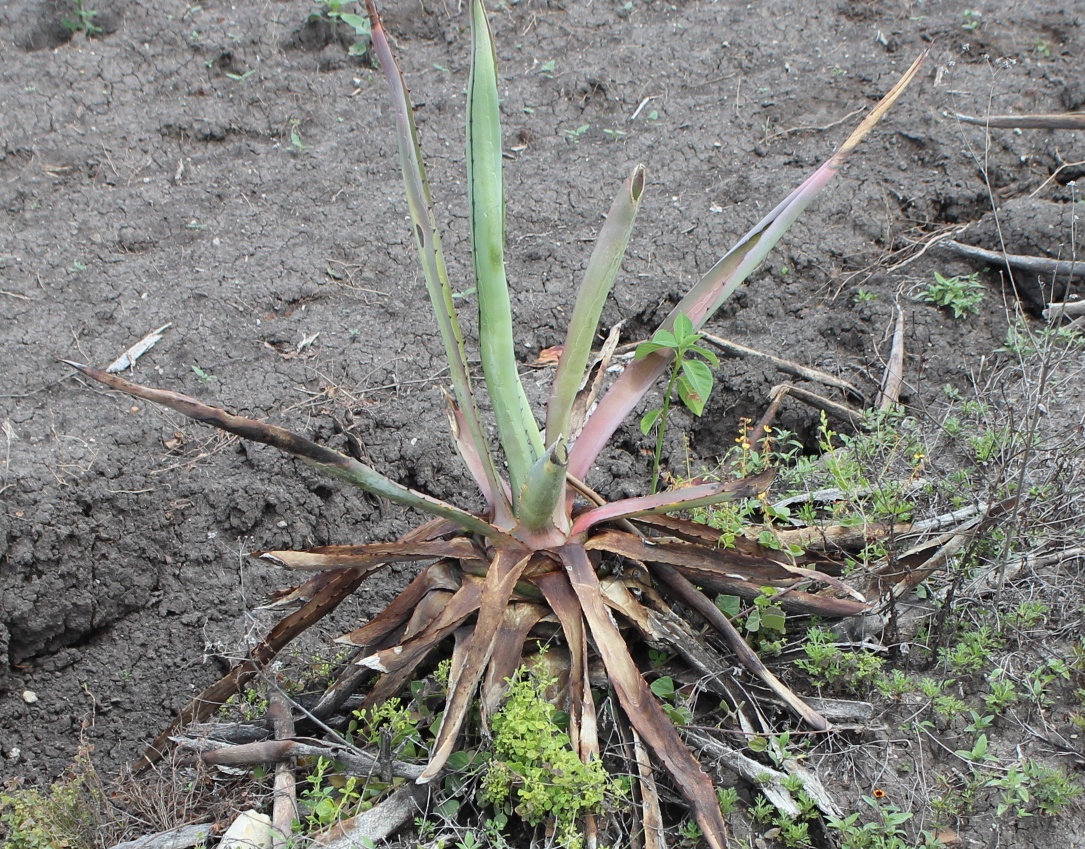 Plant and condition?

agave, sick
